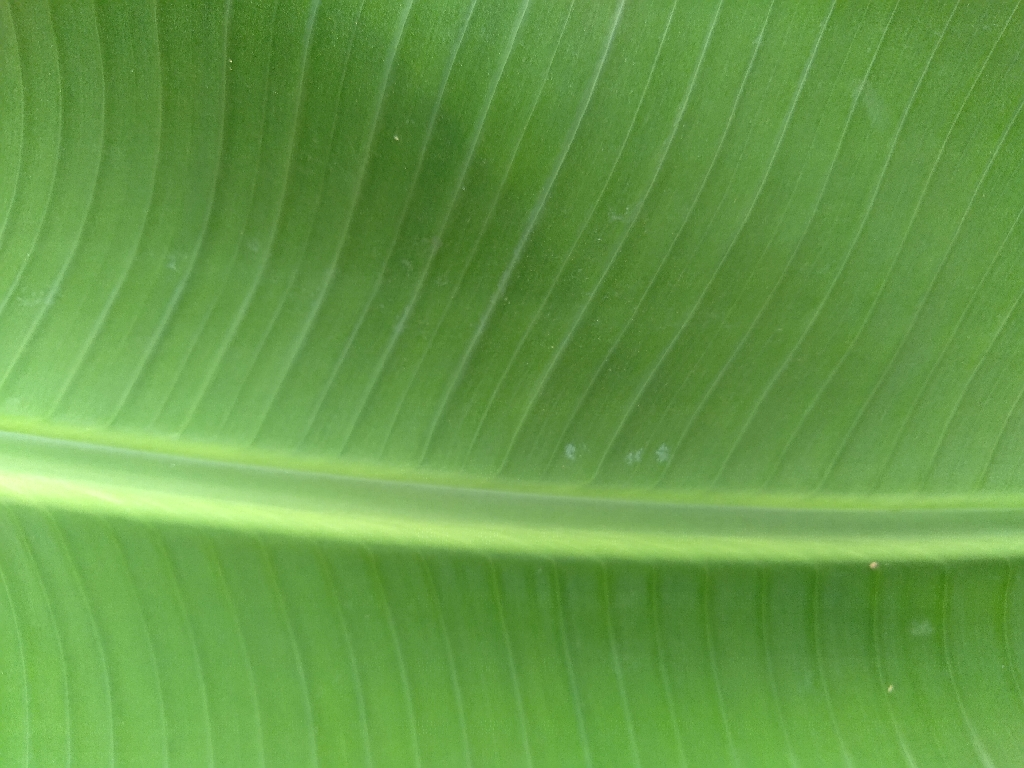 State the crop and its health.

banana, healthy
